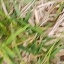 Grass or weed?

grass
